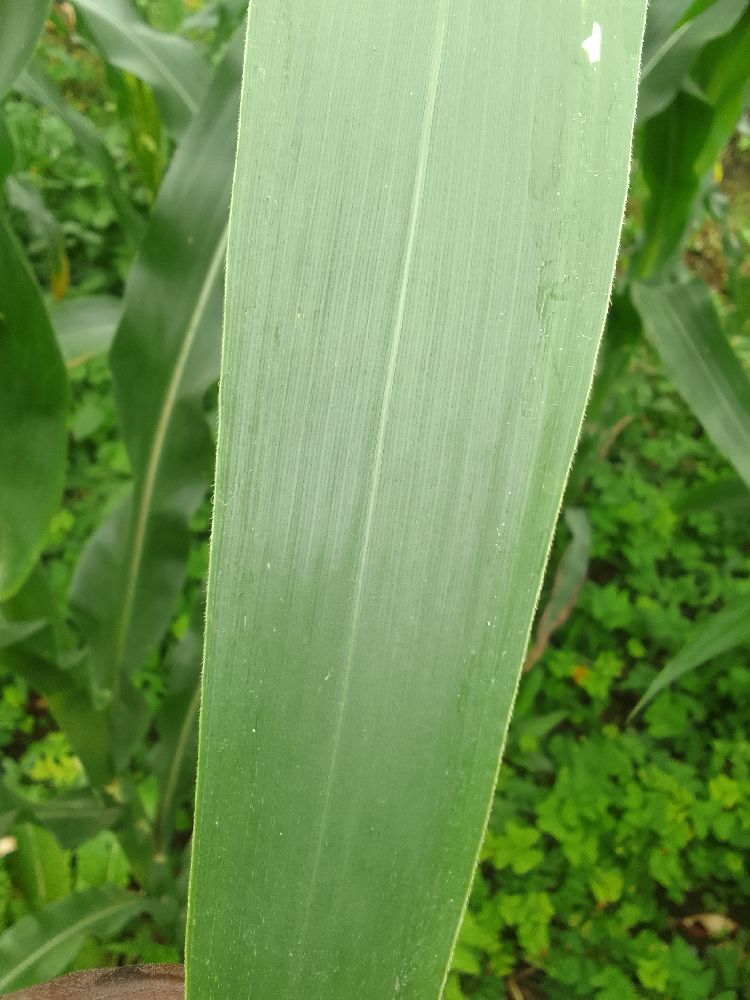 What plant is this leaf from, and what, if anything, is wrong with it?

maize, healthy
